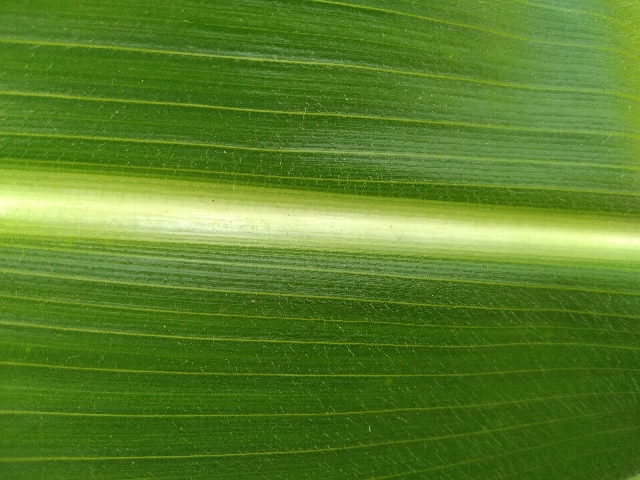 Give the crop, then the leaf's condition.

maize, healthy
